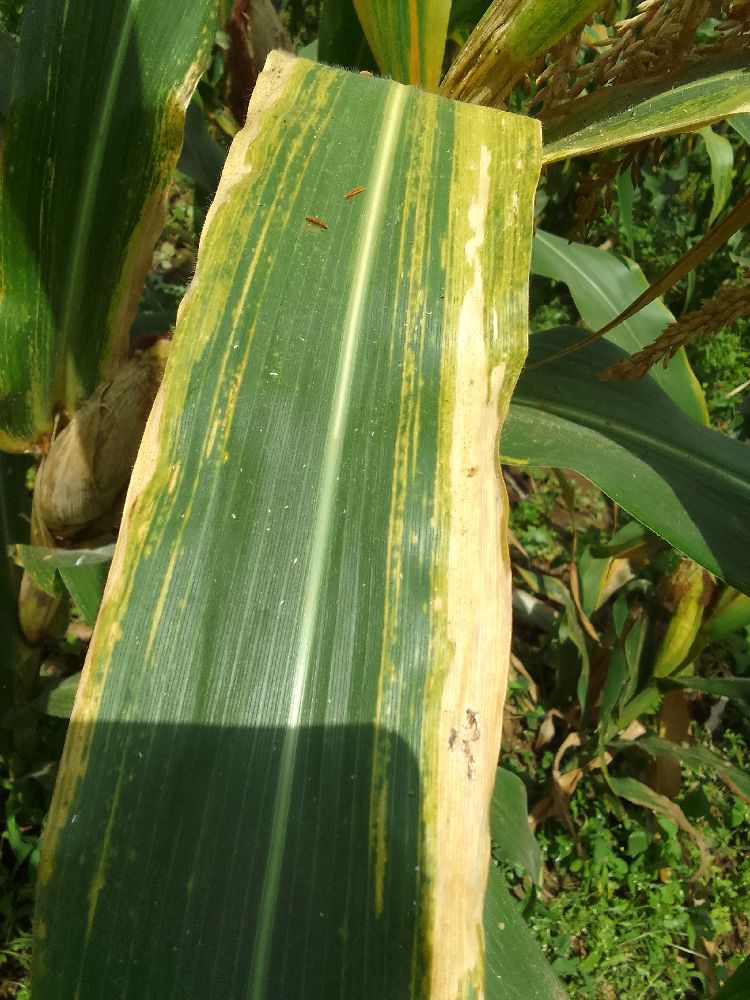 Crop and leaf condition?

maize, maize lethal necrosis
